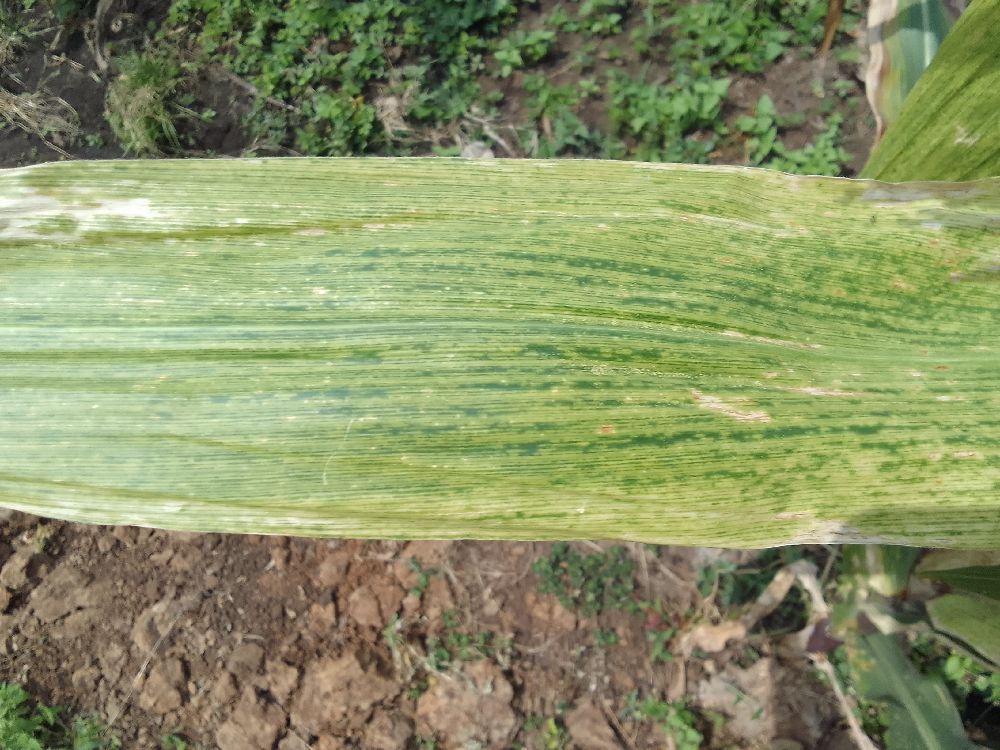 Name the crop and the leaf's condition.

maize, maize lethal necrosis
